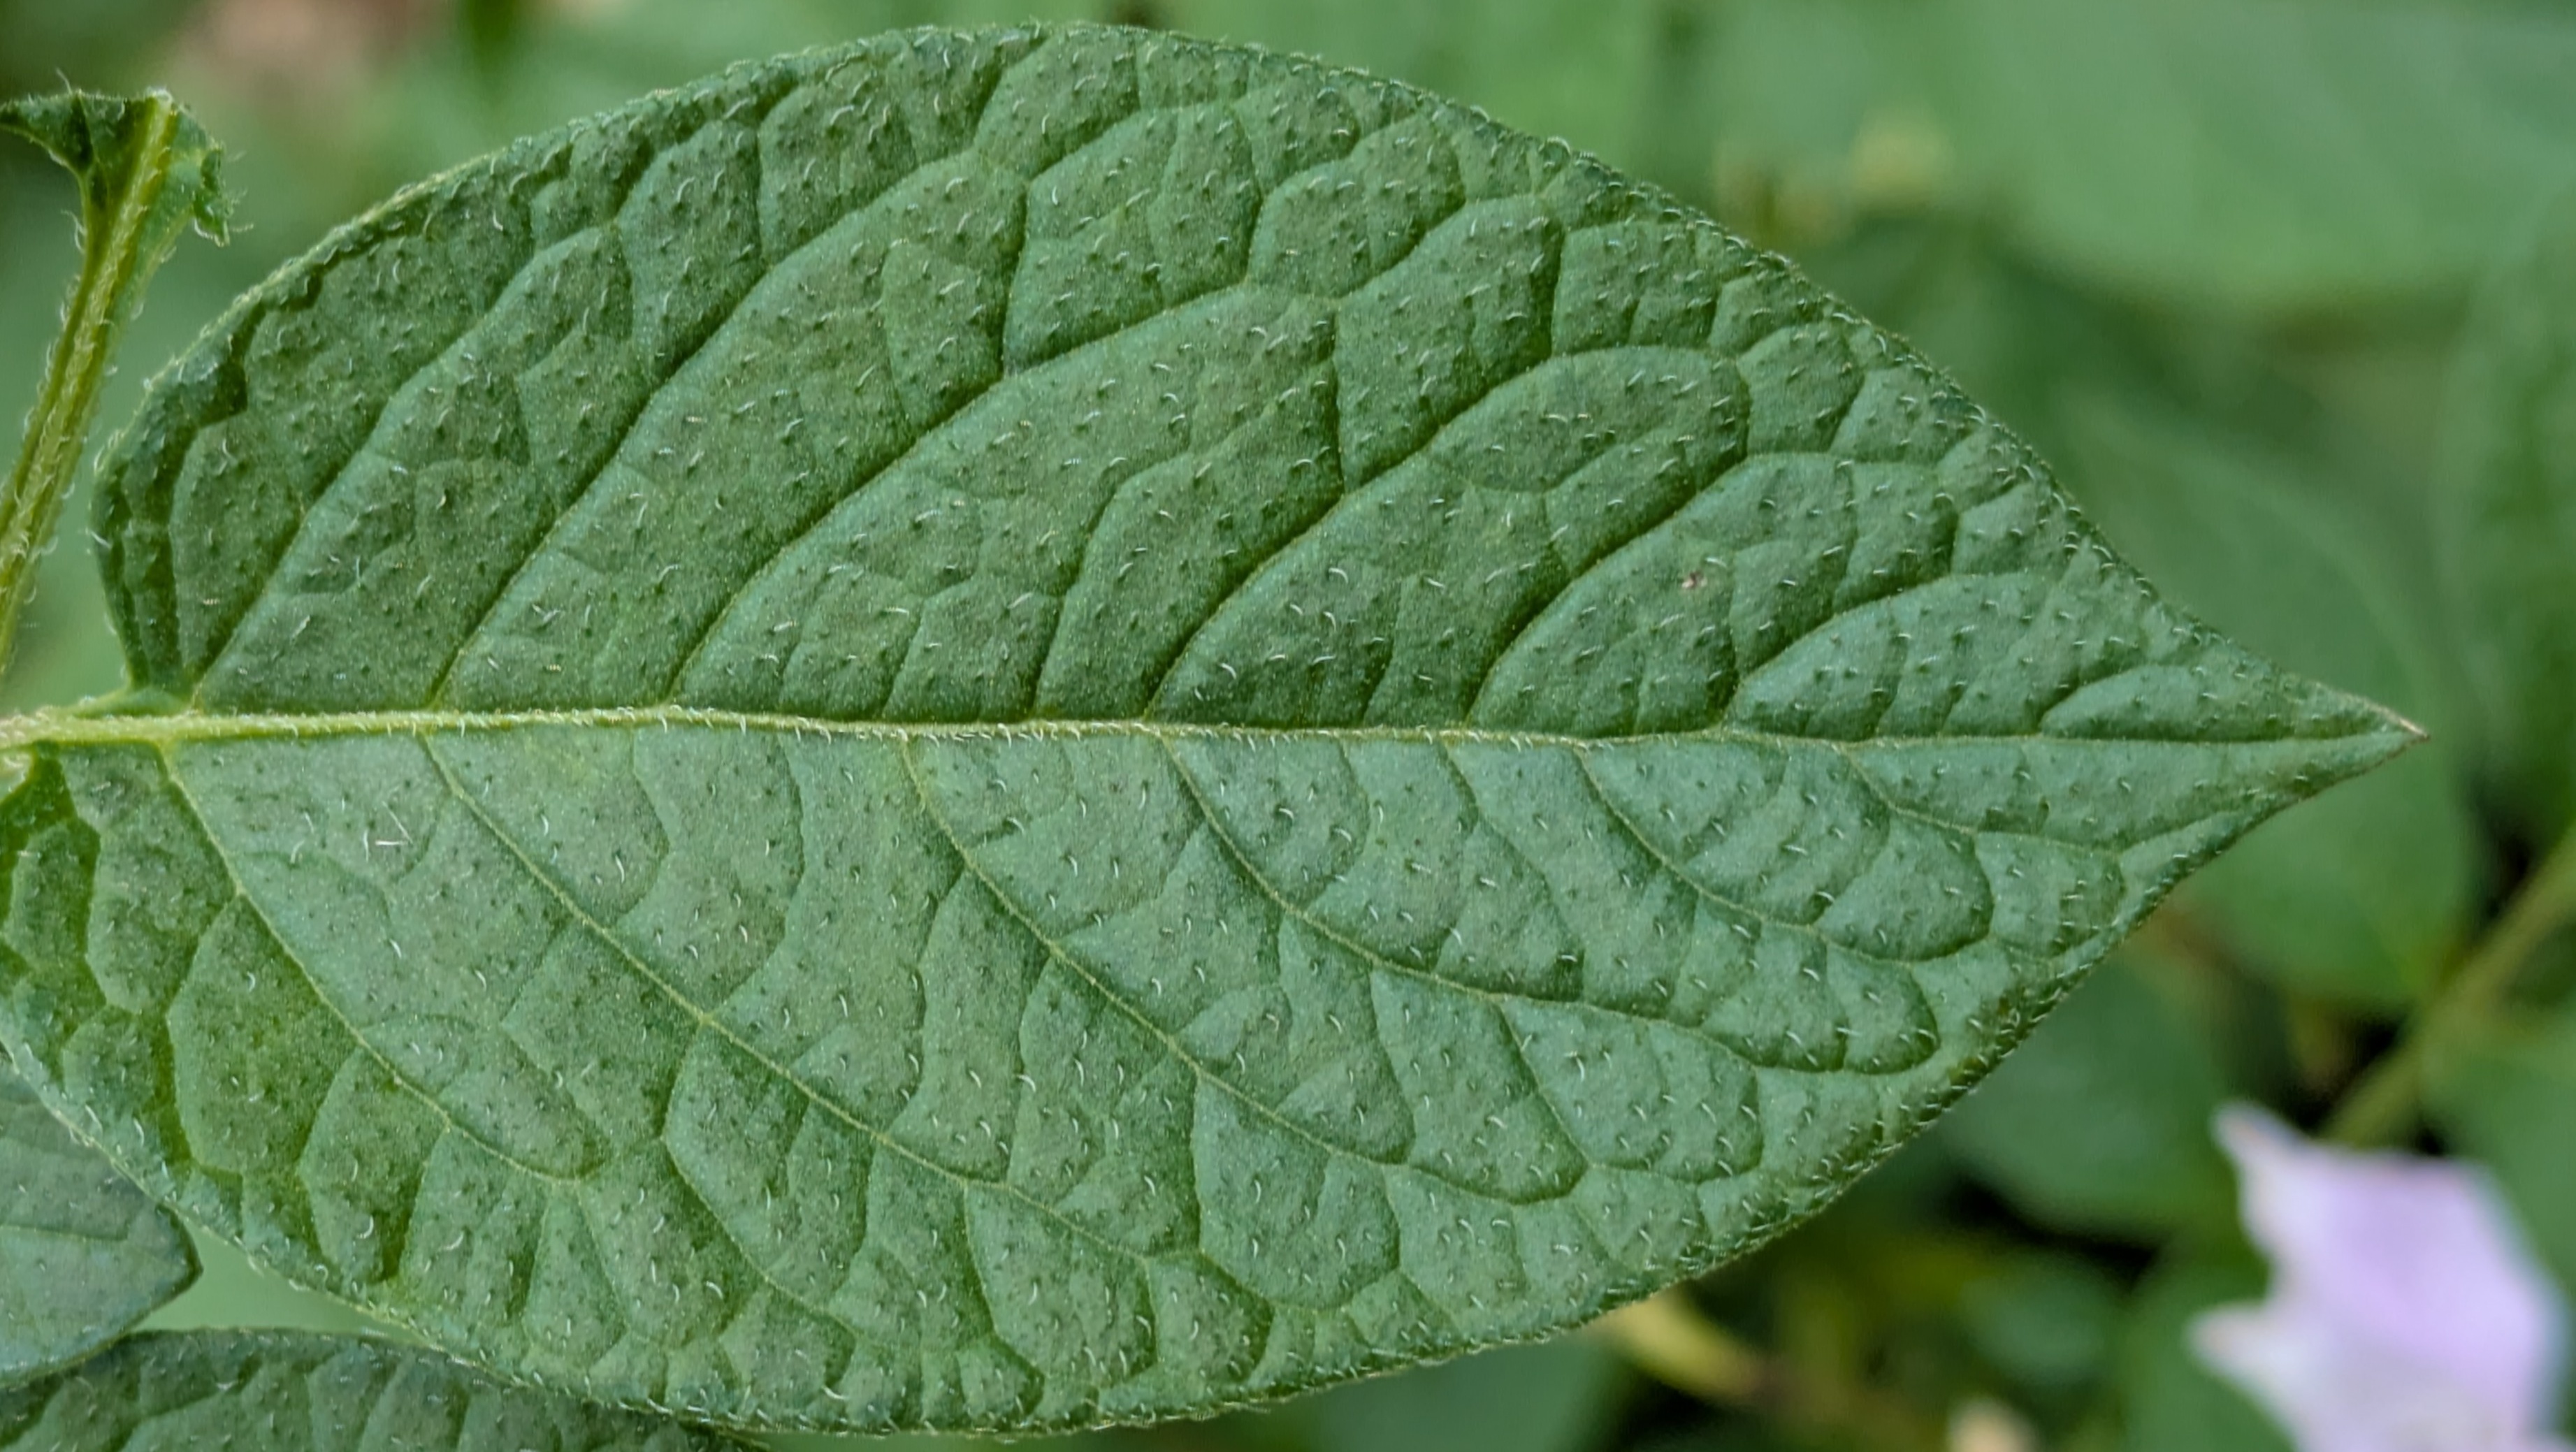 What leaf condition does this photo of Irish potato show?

healthy
